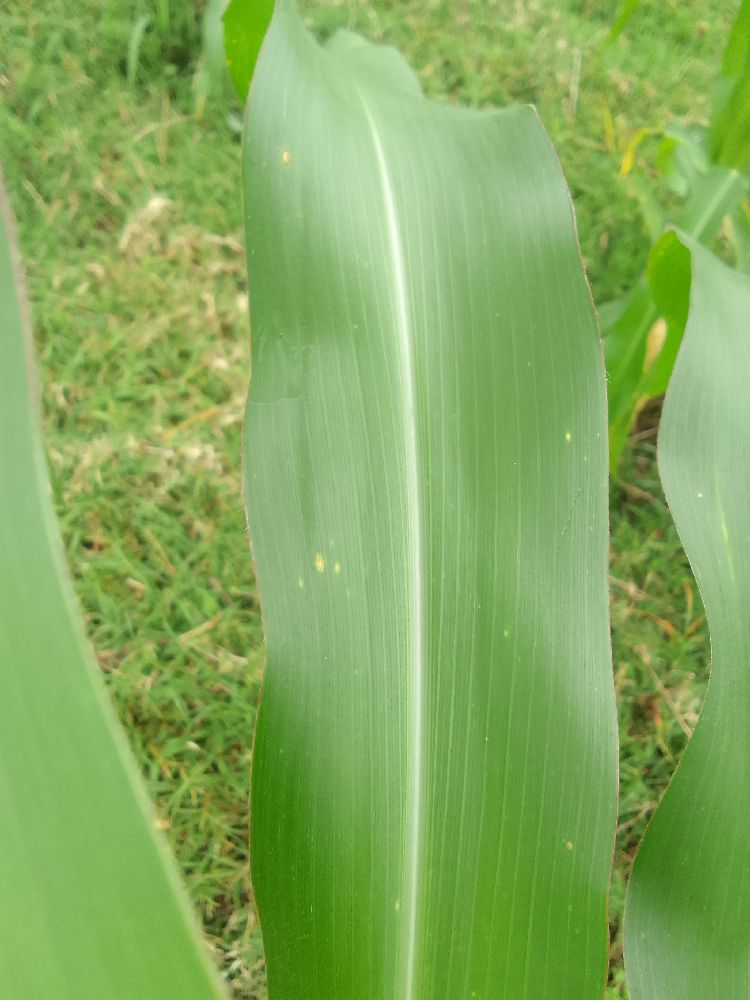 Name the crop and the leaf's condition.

maize, healthy
